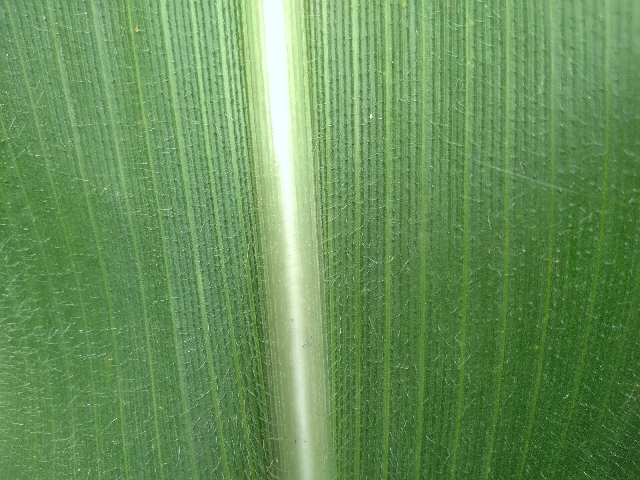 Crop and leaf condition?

maize, healthy
